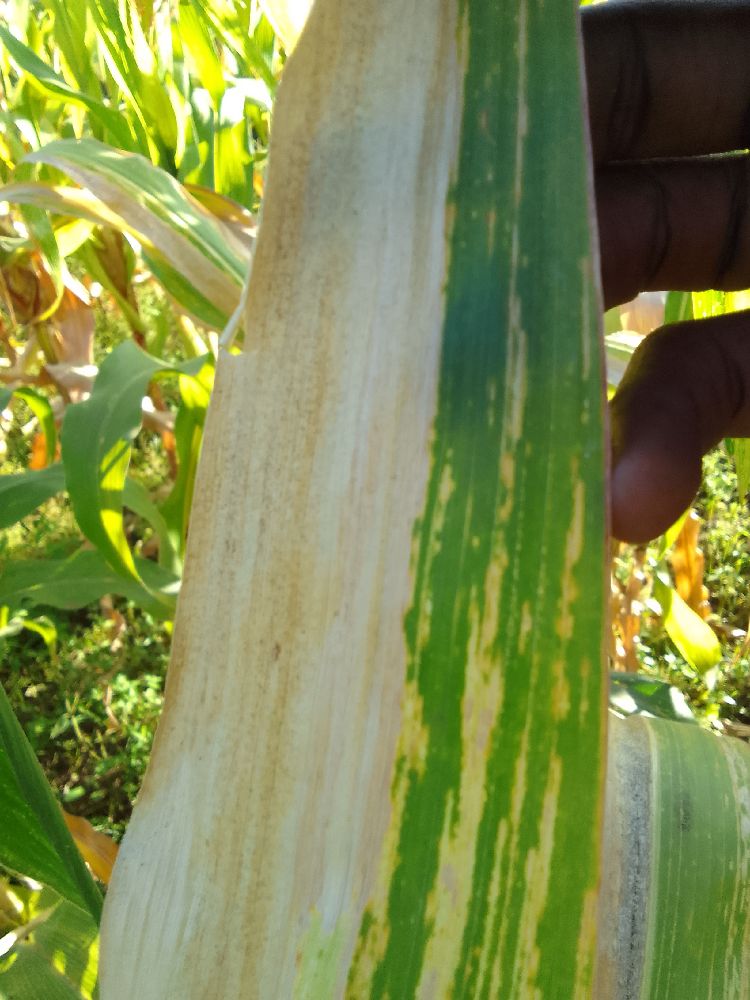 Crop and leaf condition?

maize, maize lethal necrosis
